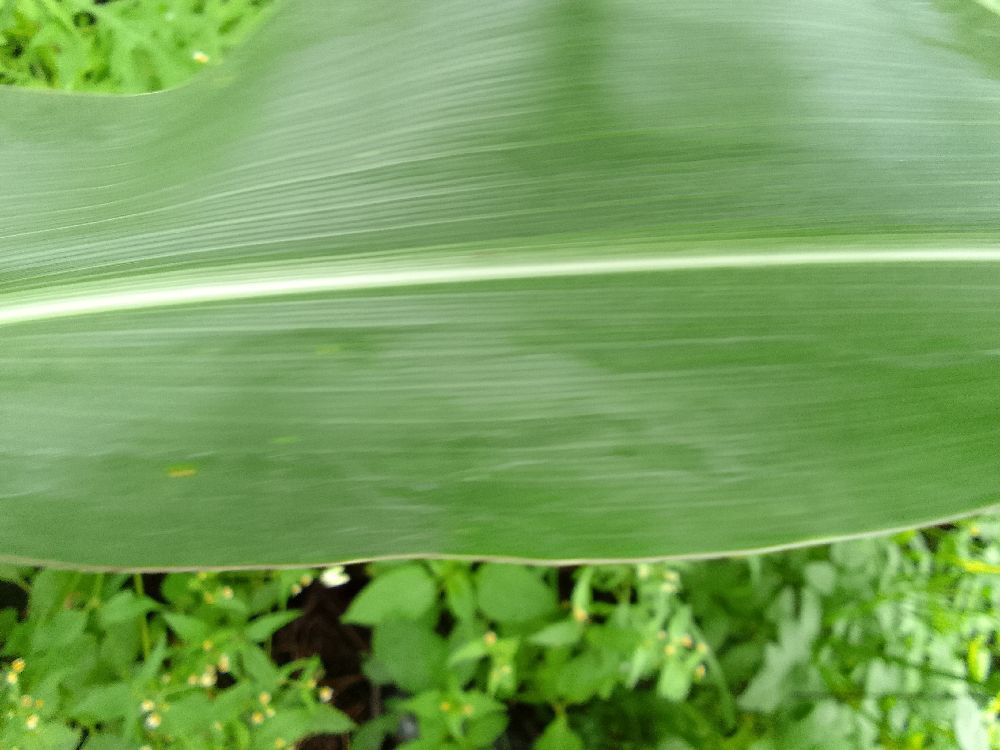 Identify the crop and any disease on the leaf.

maize, healthy
